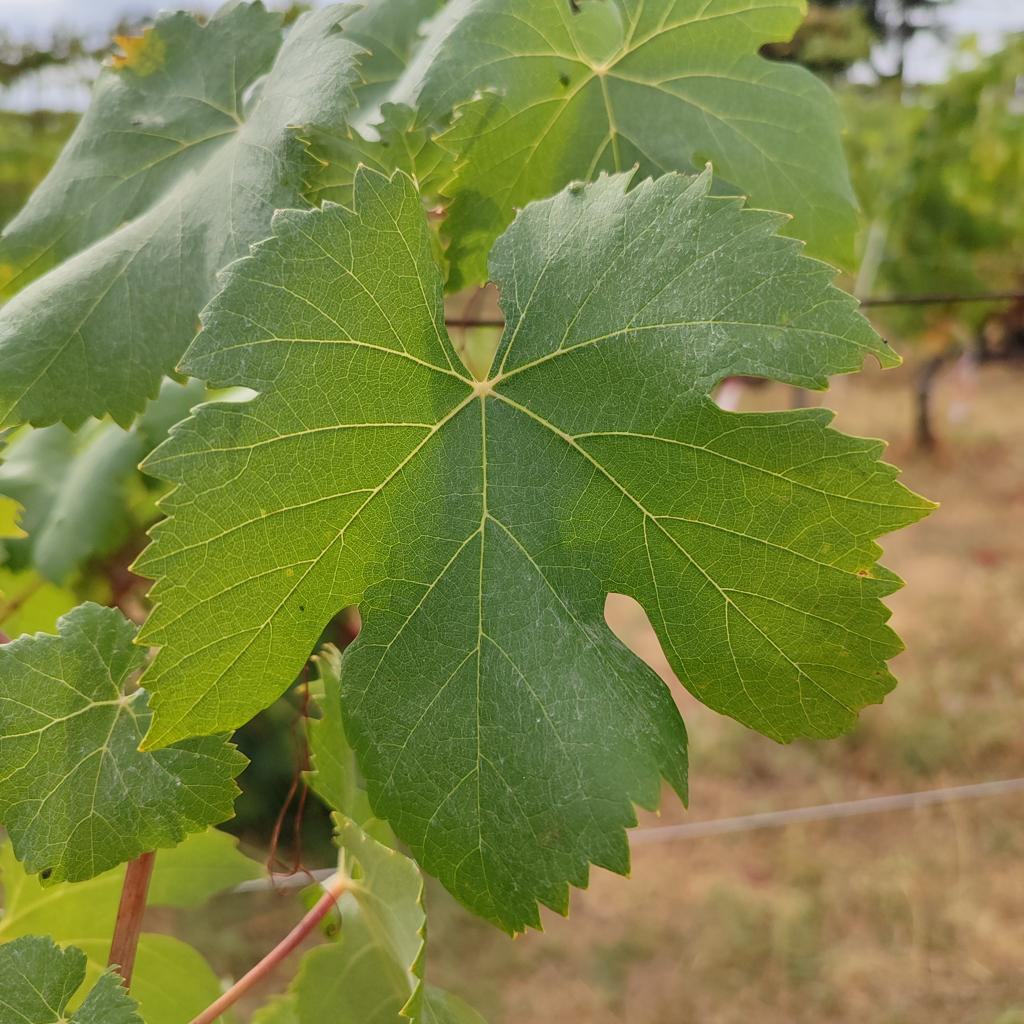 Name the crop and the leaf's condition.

grapevine, healthy
